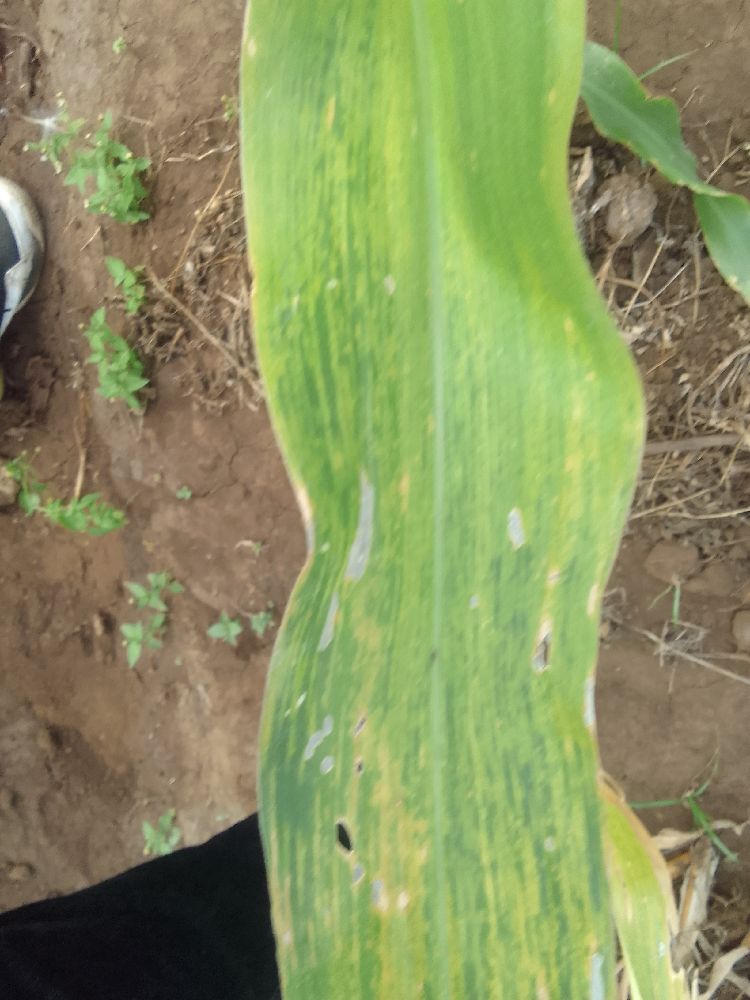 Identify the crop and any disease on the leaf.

maize, maize lethal necrosis
